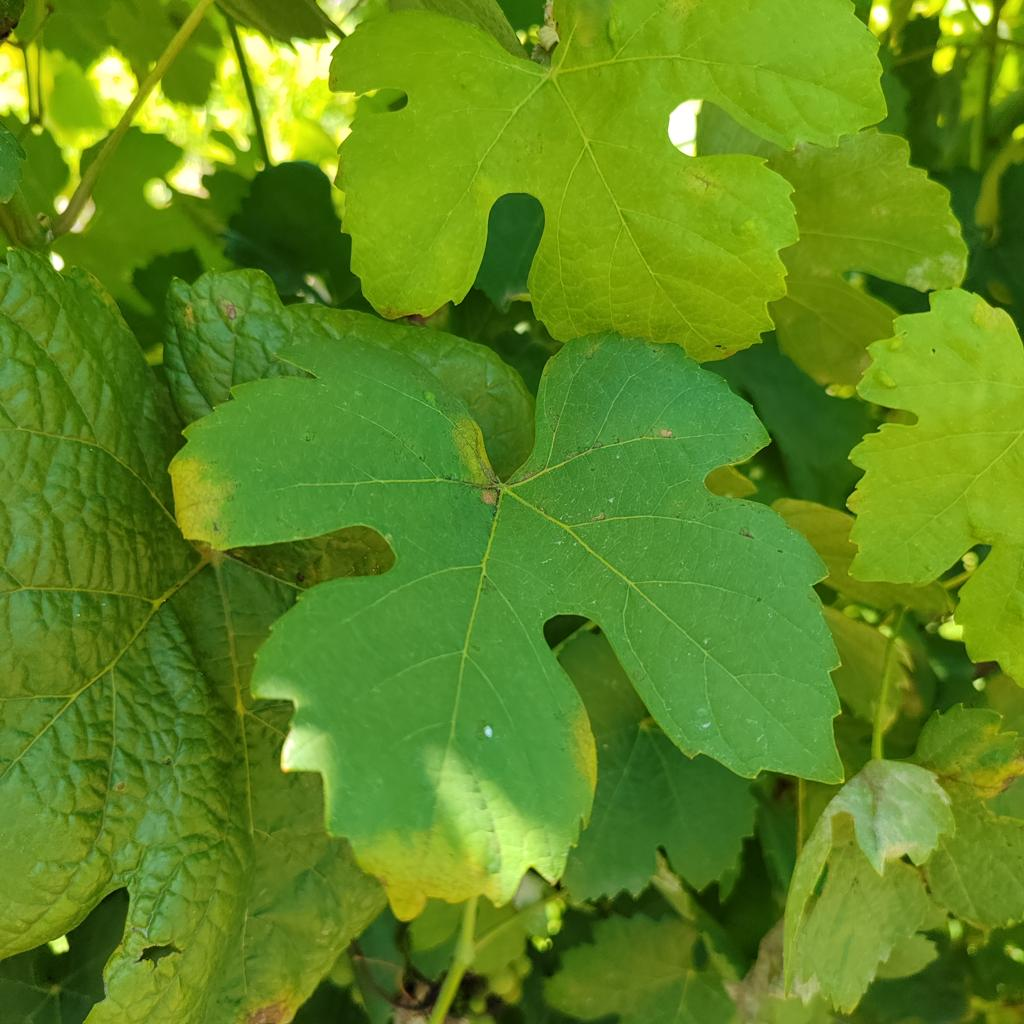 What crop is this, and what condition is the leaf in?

grapevine, downy mildew
